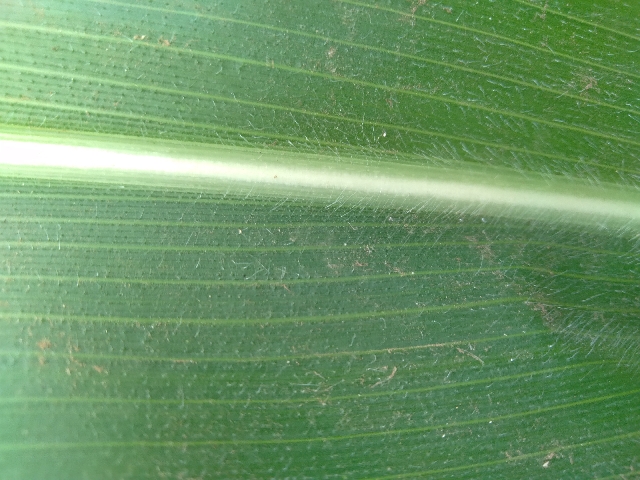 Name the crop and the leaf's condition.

maize, healthy
